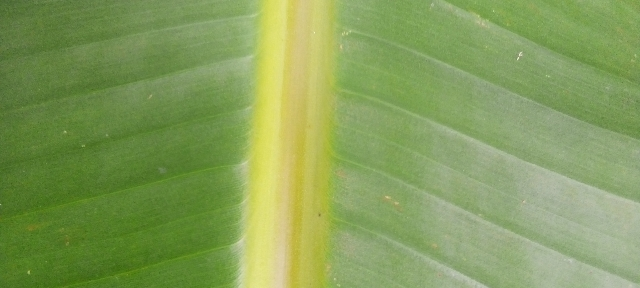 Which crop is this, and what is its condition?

banana, healthy
